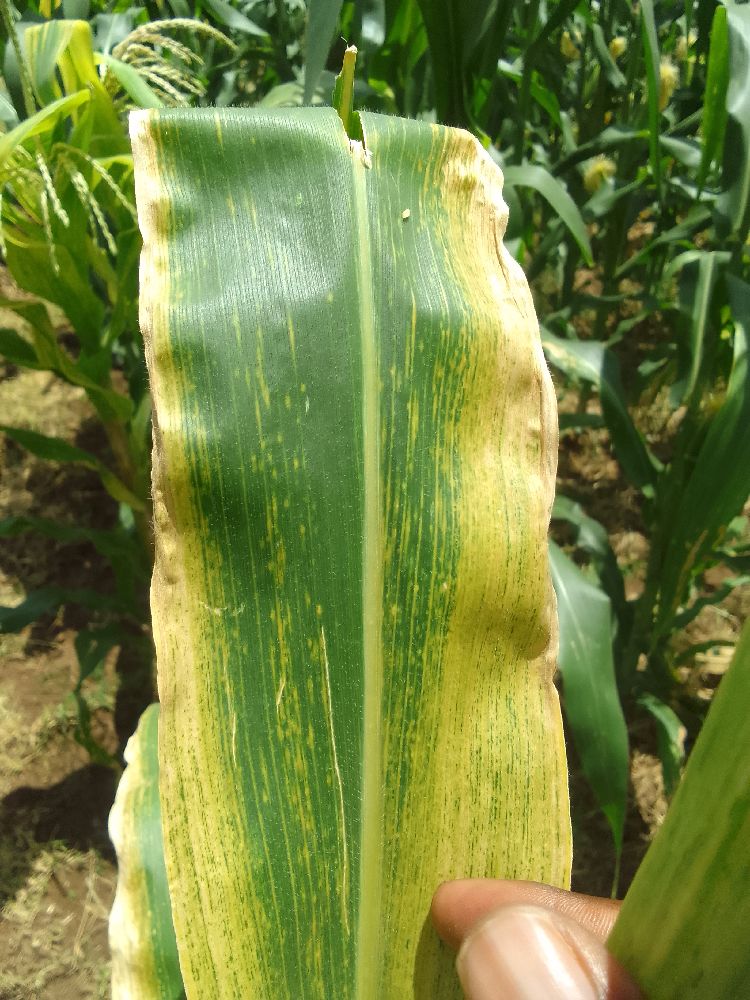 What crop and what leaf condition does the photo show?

maize, maize lethal necrosis
